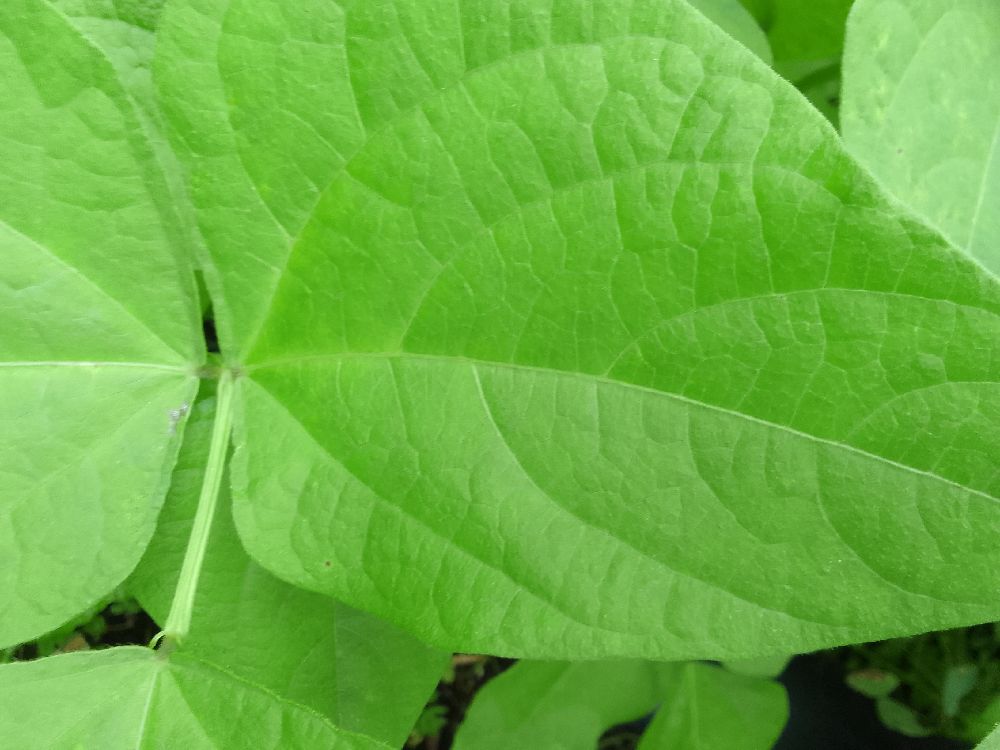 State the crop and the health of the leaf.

common bean, healthy
